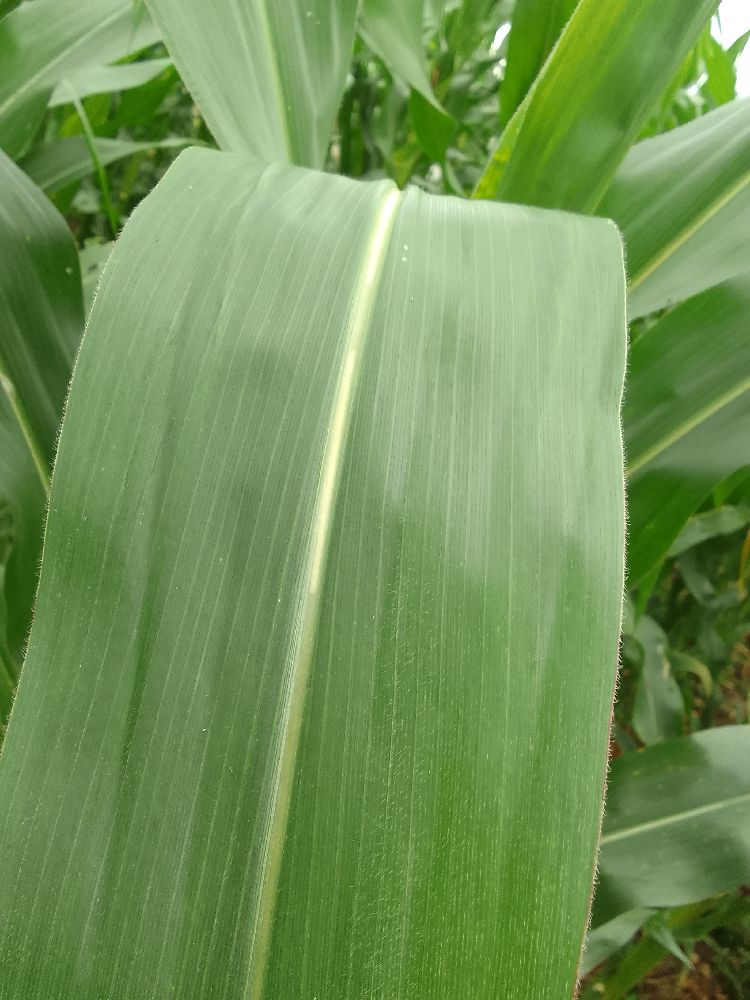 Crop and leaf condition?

maize, healthy
